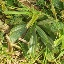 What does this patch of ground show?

structured weed
